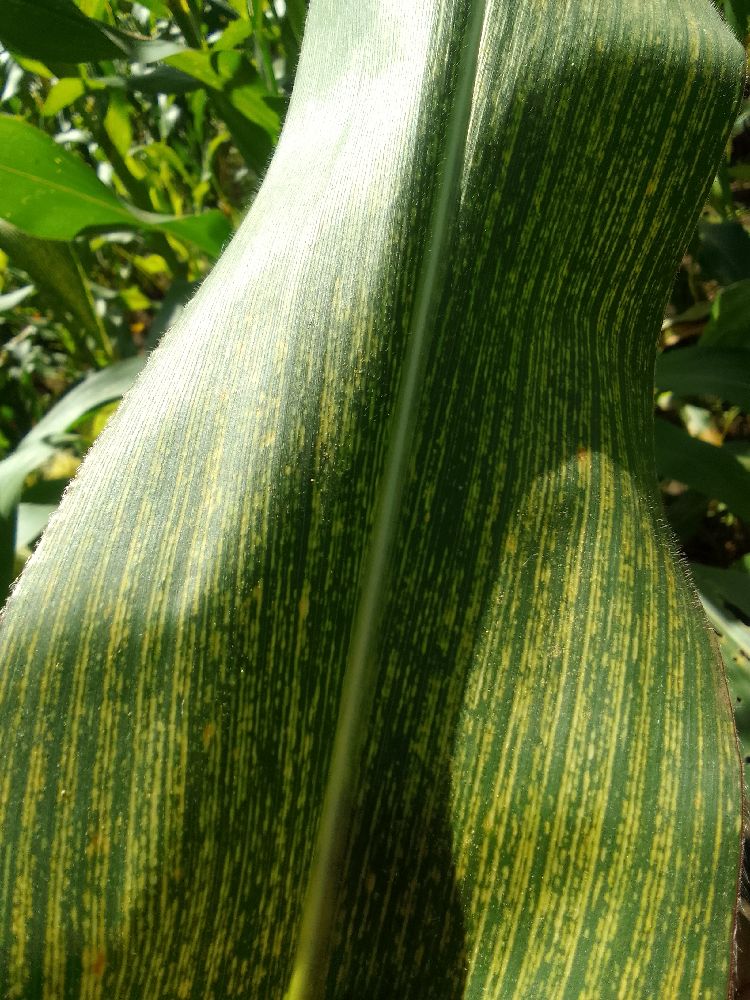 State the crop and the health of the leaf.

maize, maize streak virus
